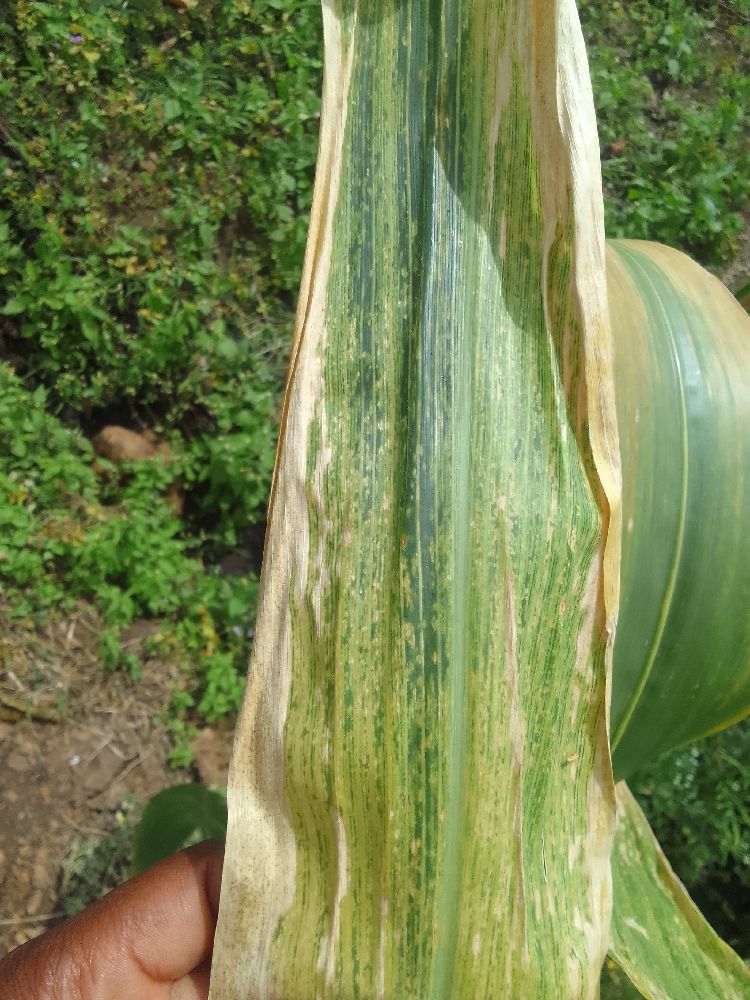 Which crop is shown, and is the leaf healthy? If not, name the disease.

maize, maize lethal necrosis
